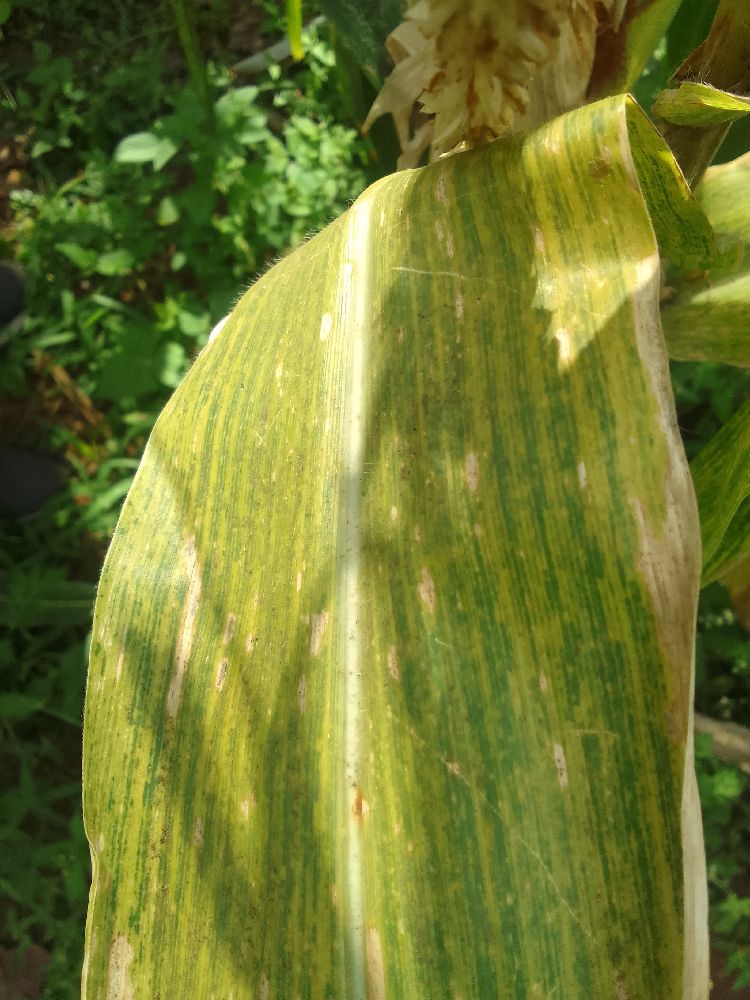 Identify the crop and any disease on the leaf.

maize, maize lethal necrosis
